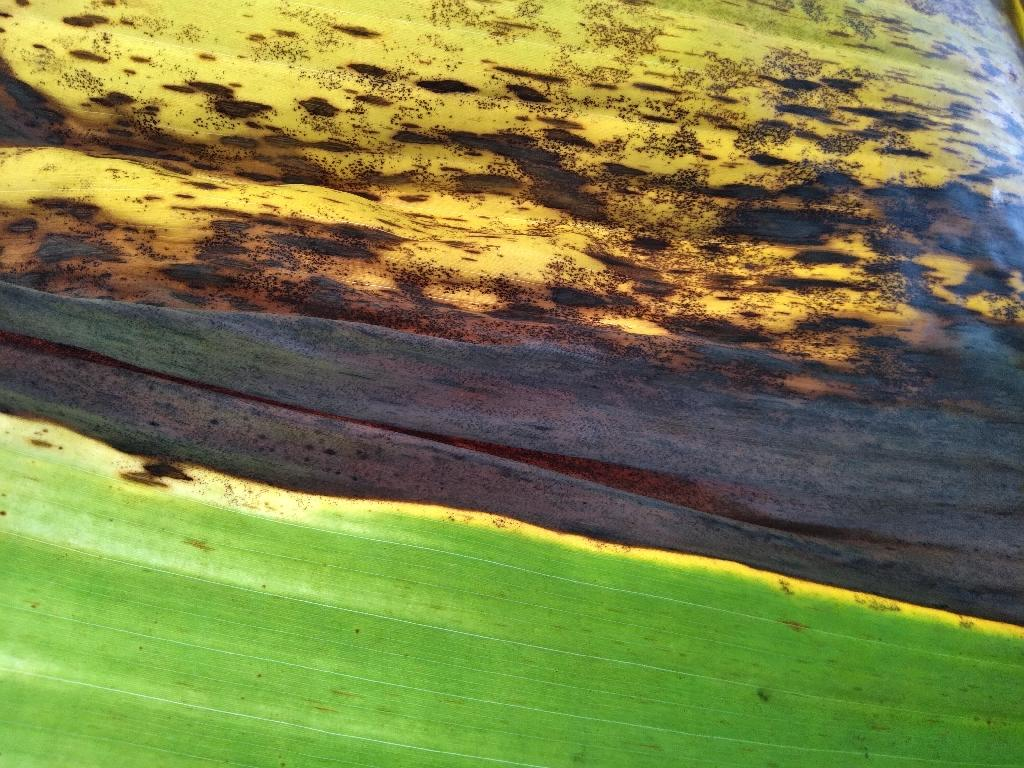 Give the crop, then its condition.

banana, black sigatoka
